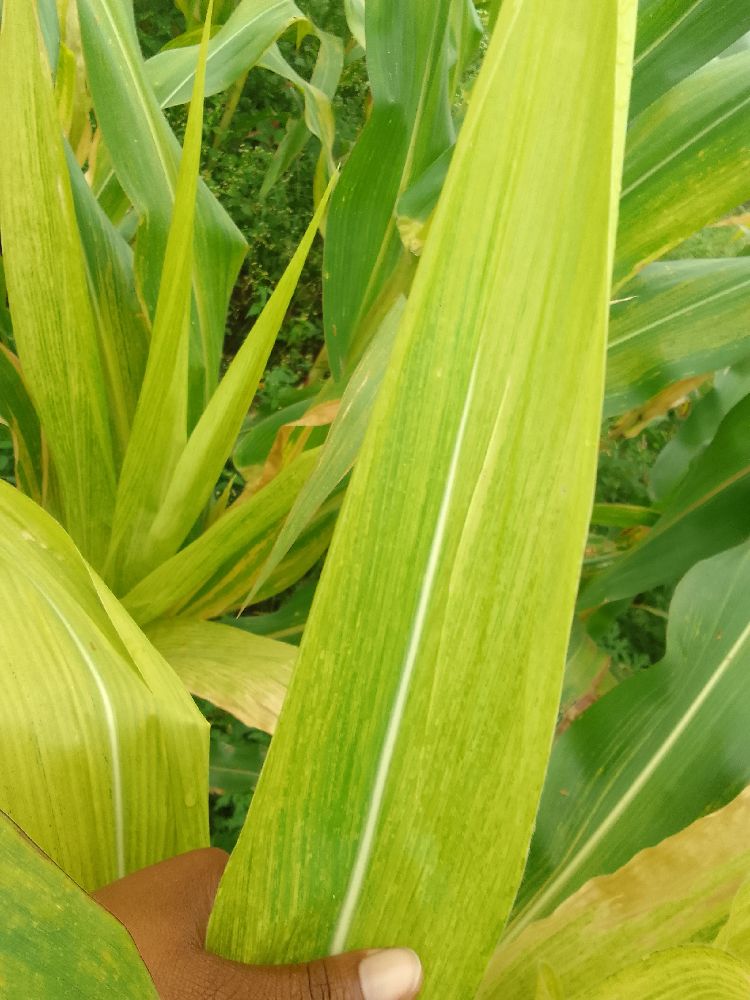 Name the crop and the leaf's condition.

maize, maize lethal necrosis
